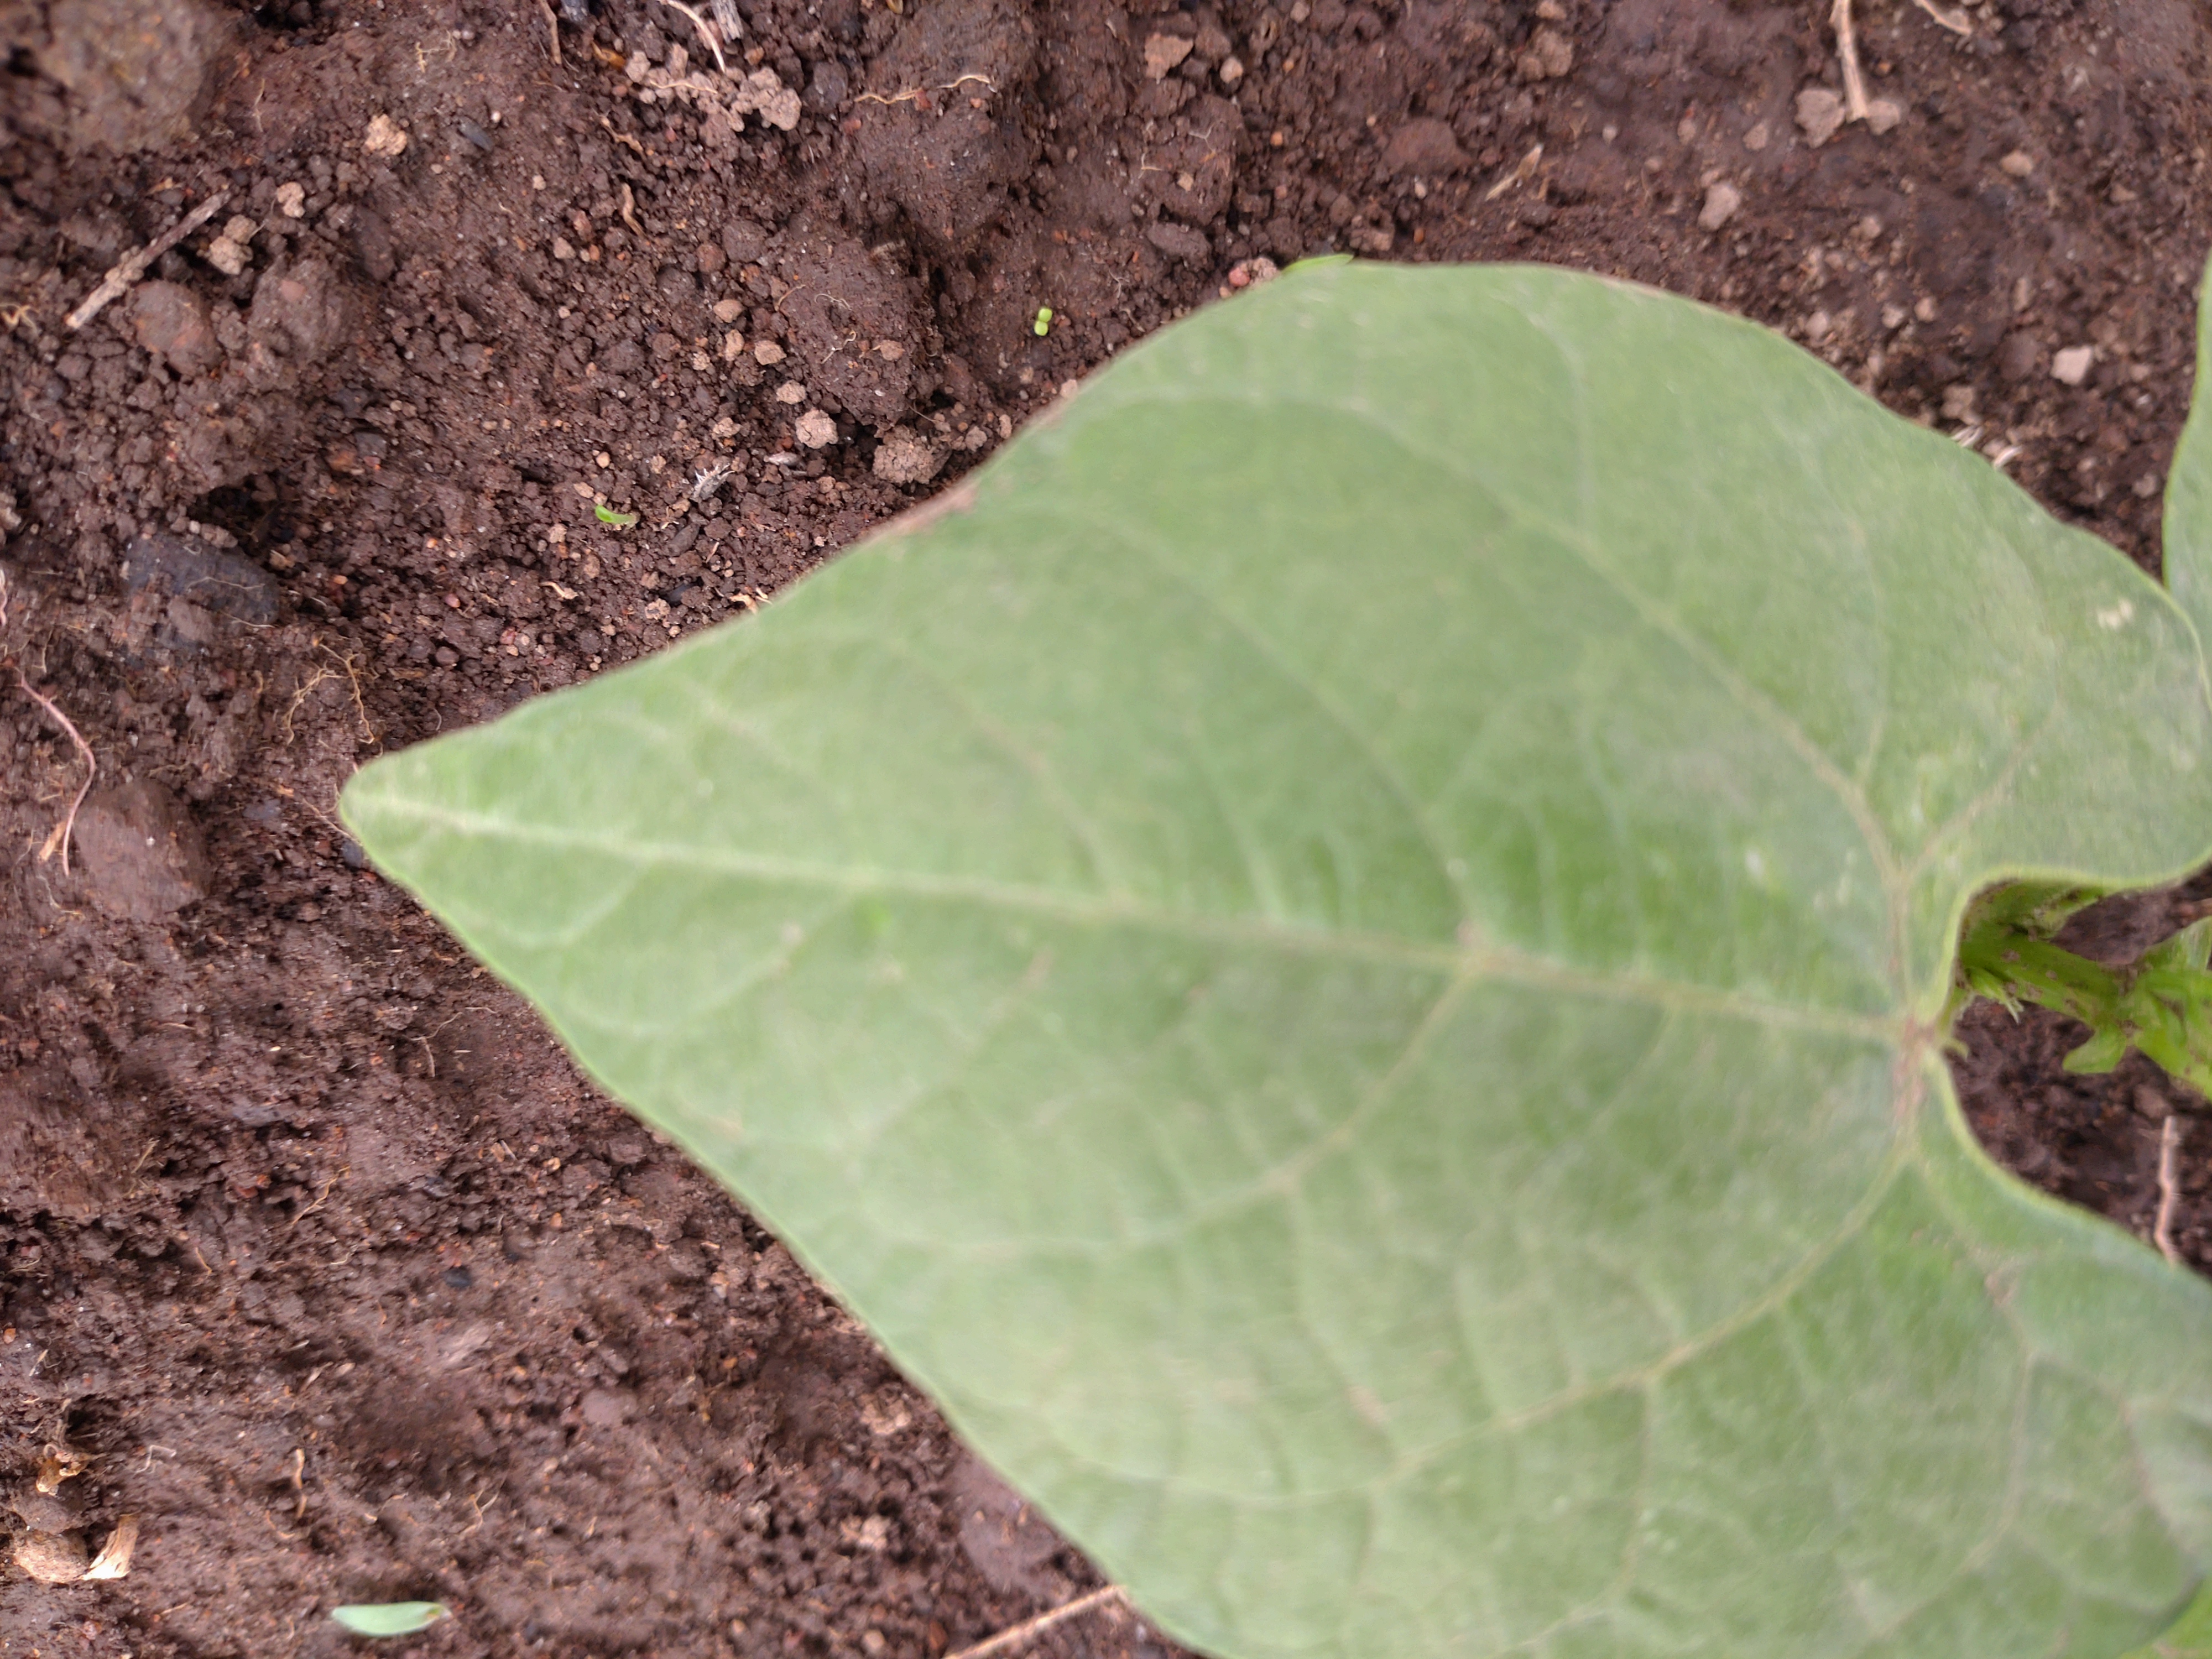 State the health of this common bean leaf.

healthy
